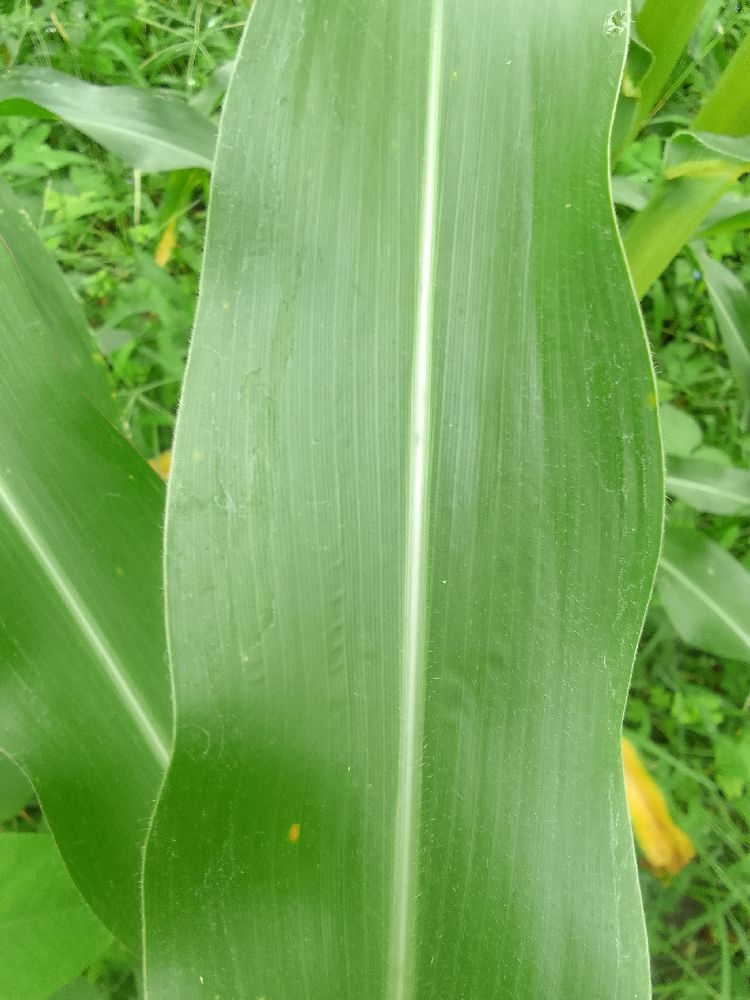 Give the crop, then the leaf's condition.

maize, healthy
